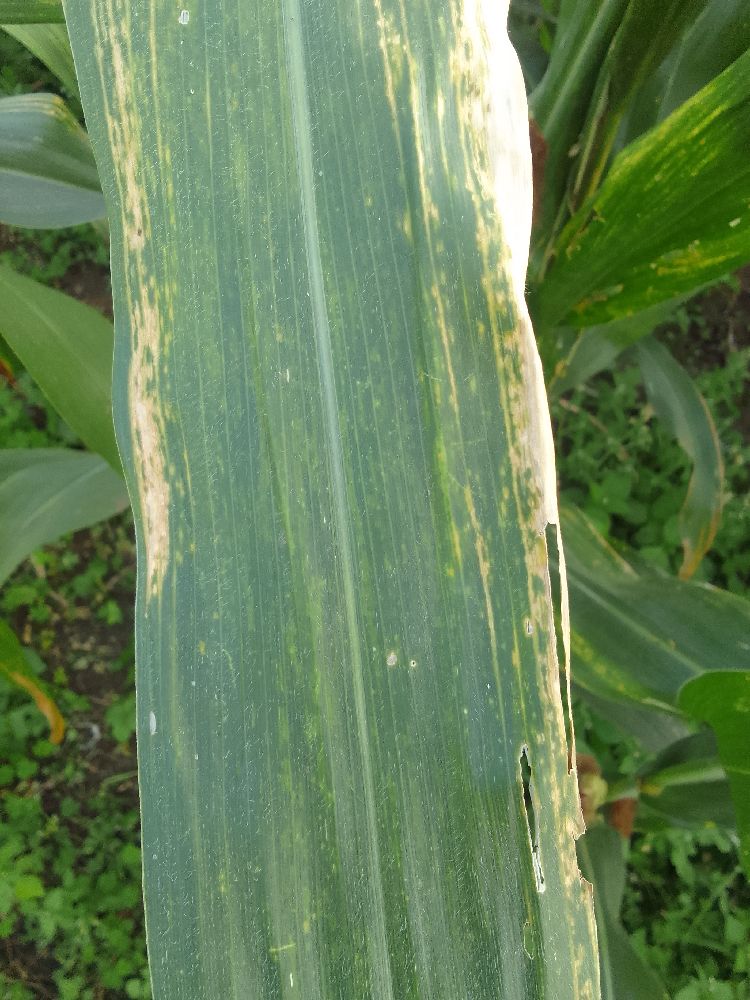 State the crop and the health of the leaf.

maize, maize lethal necrosis
